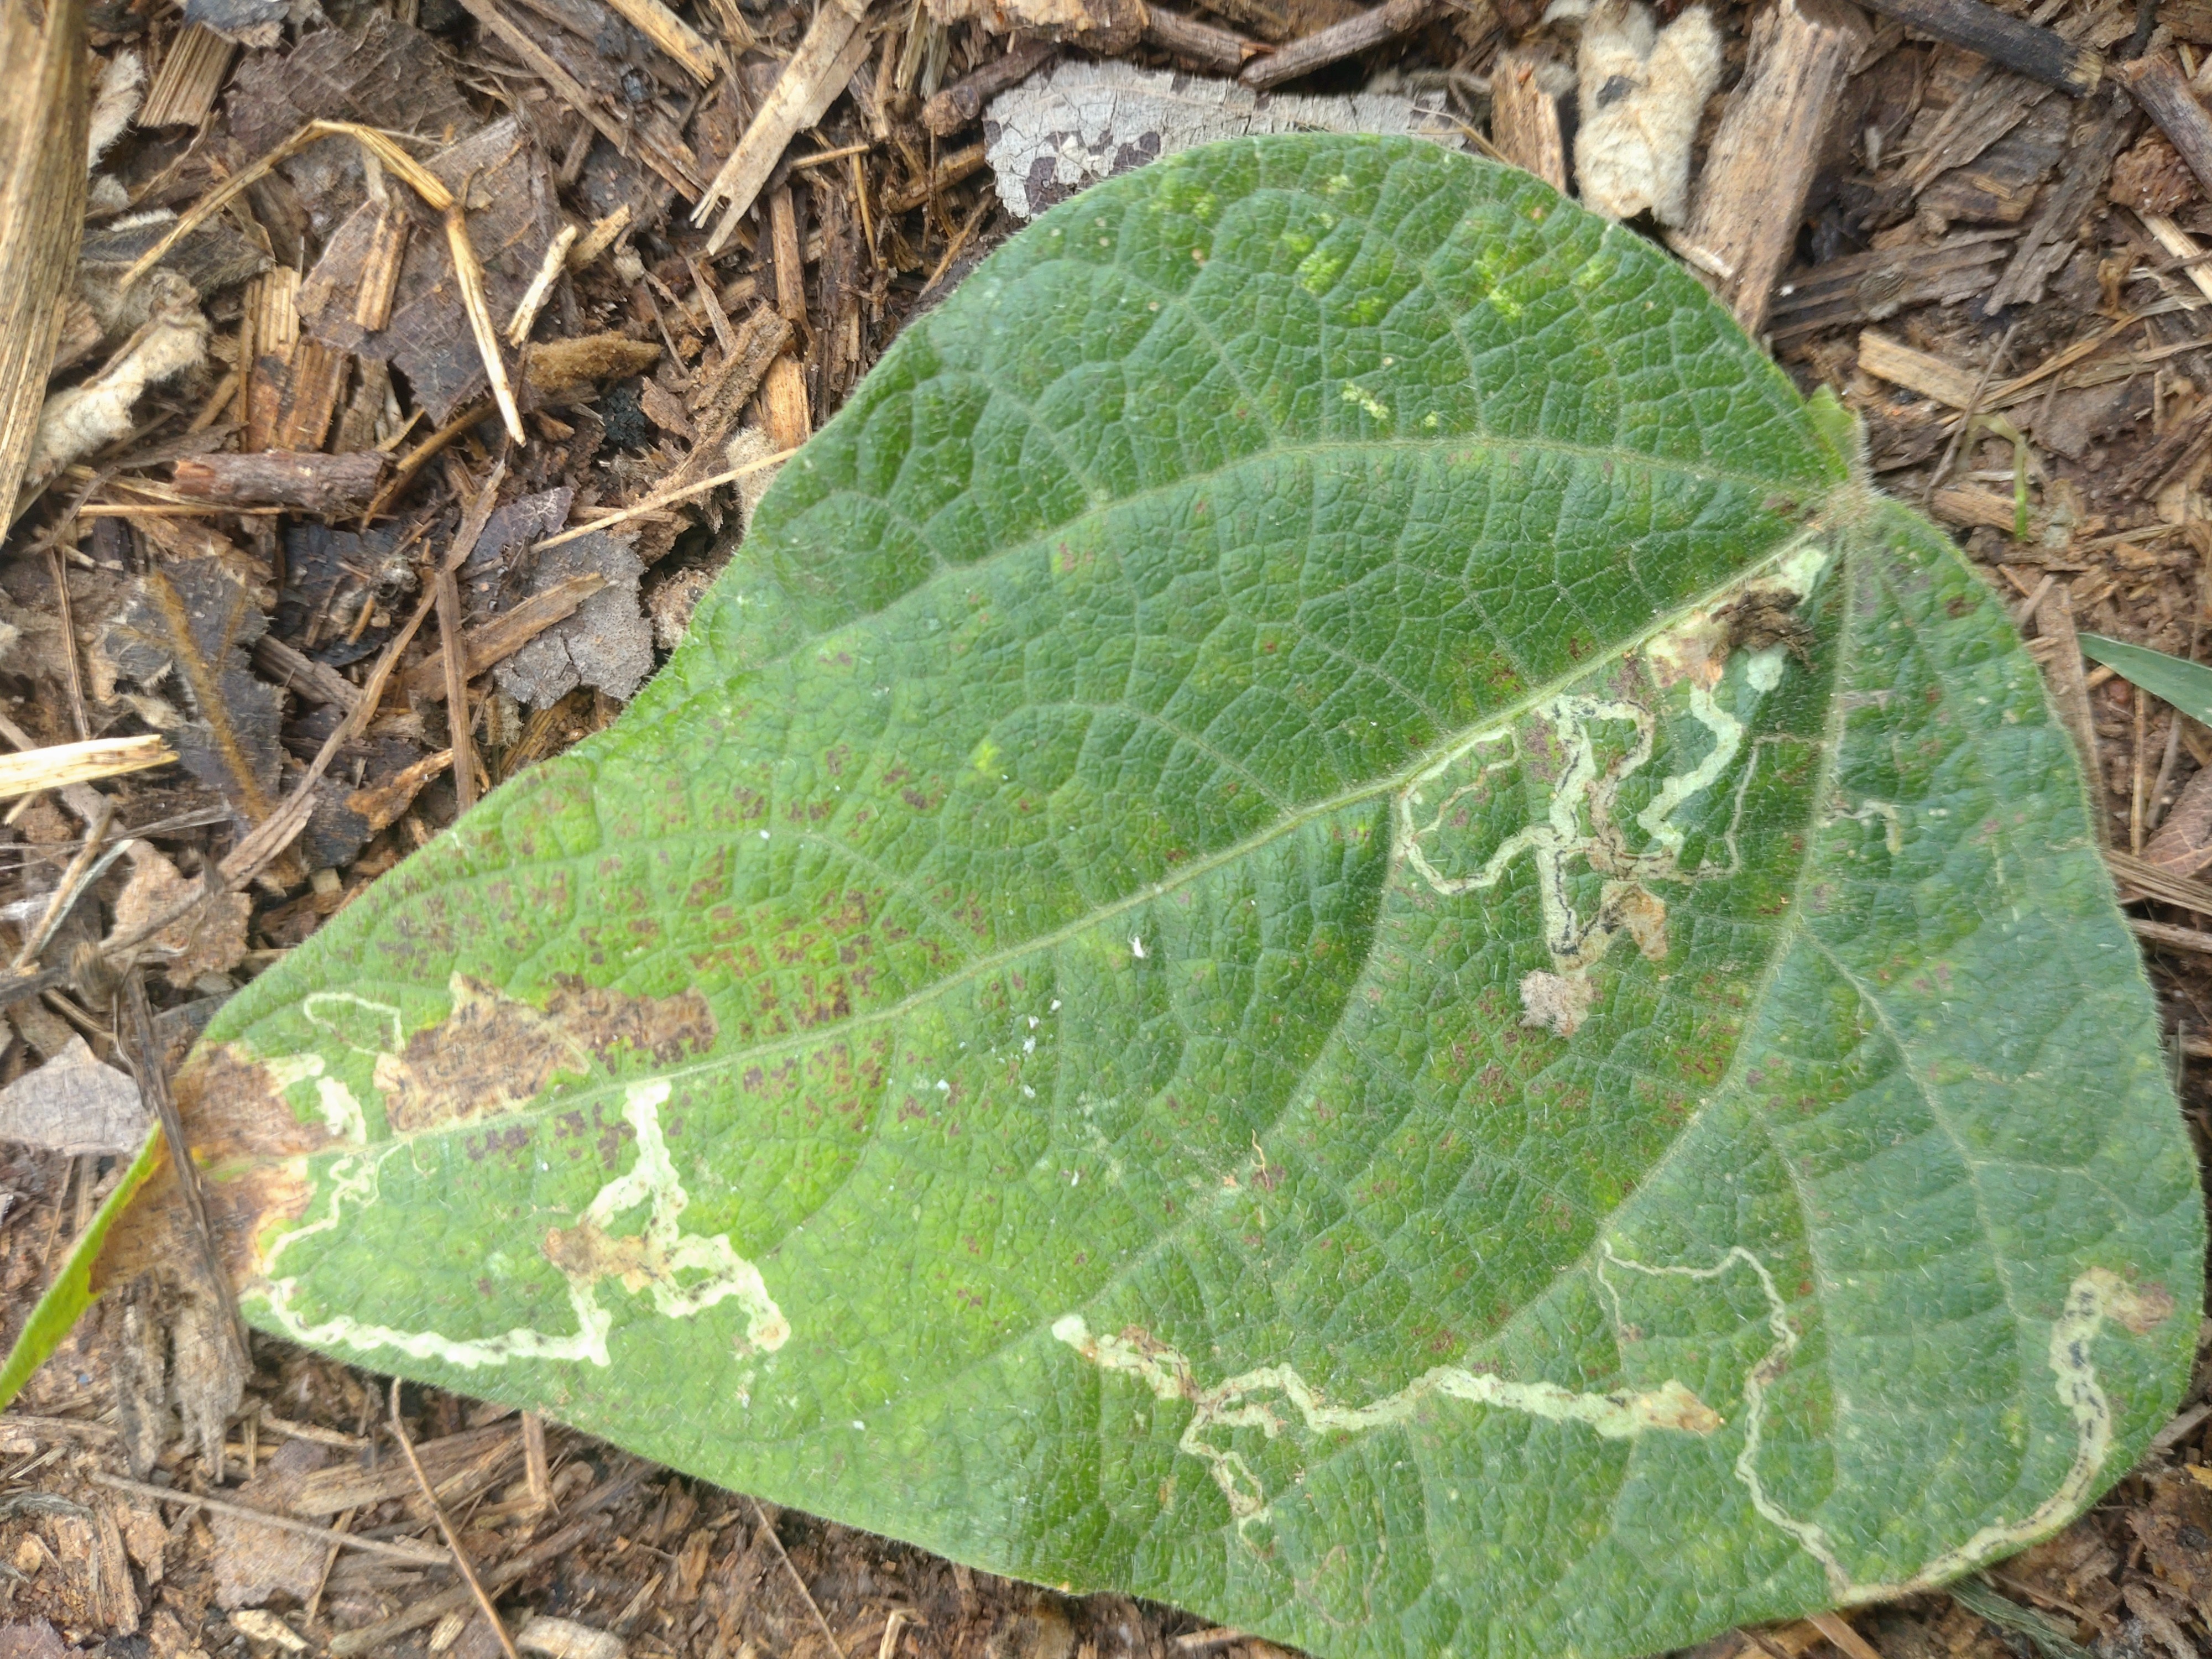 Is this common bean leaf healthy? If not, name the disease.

anthracnose
